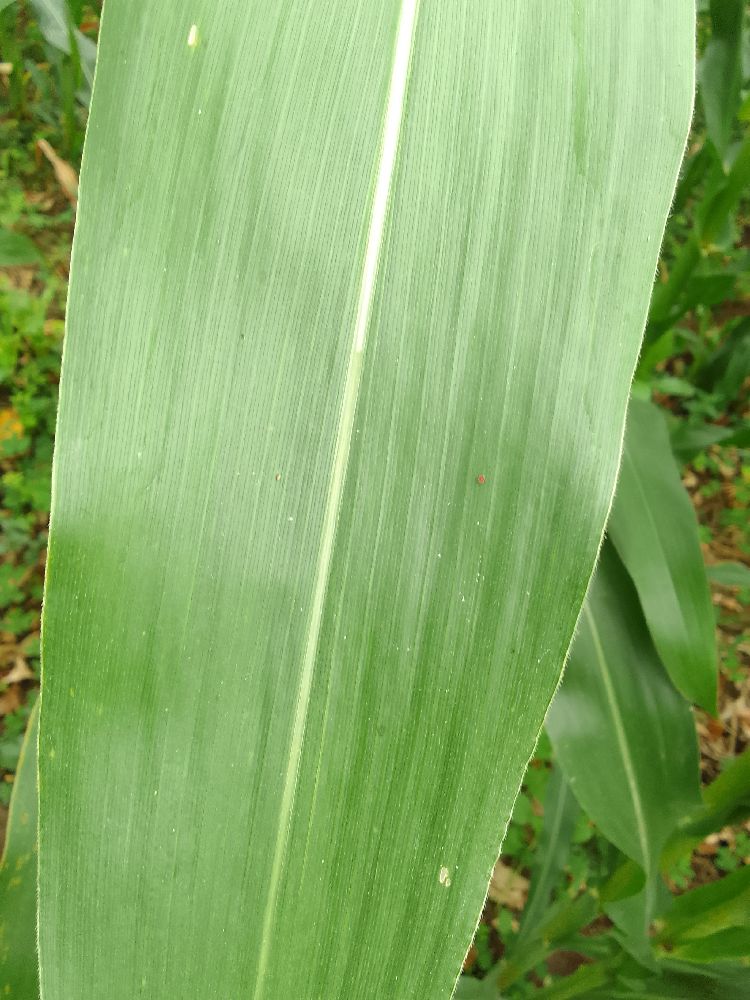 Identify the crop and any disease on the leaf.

maize, healthy
